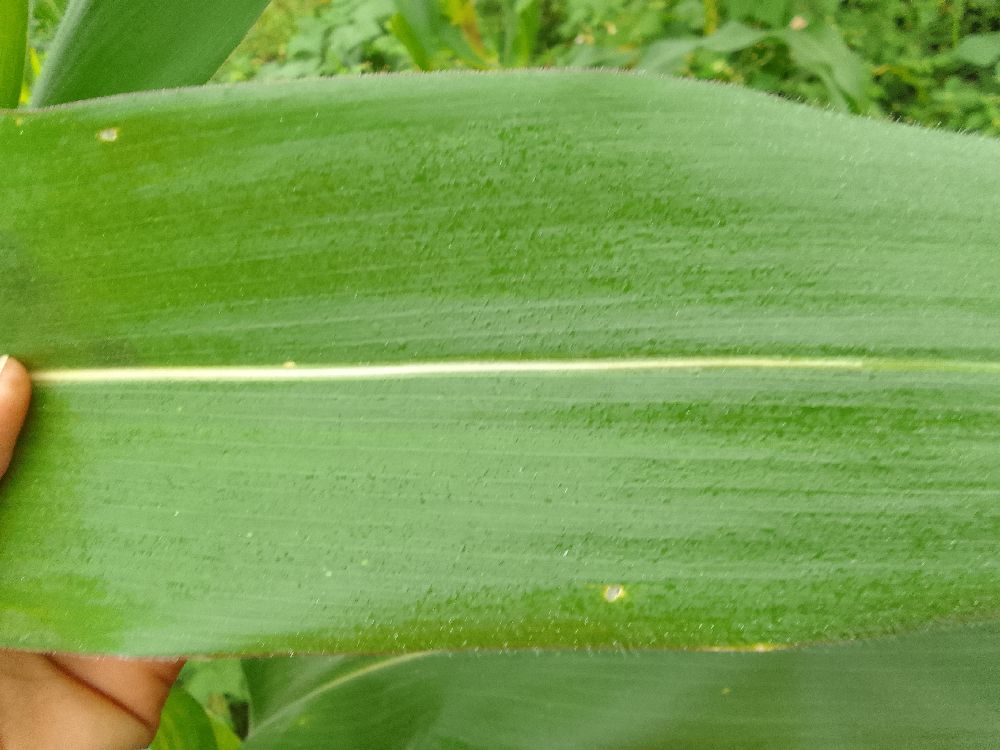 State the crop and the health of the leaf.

maize, healthy
